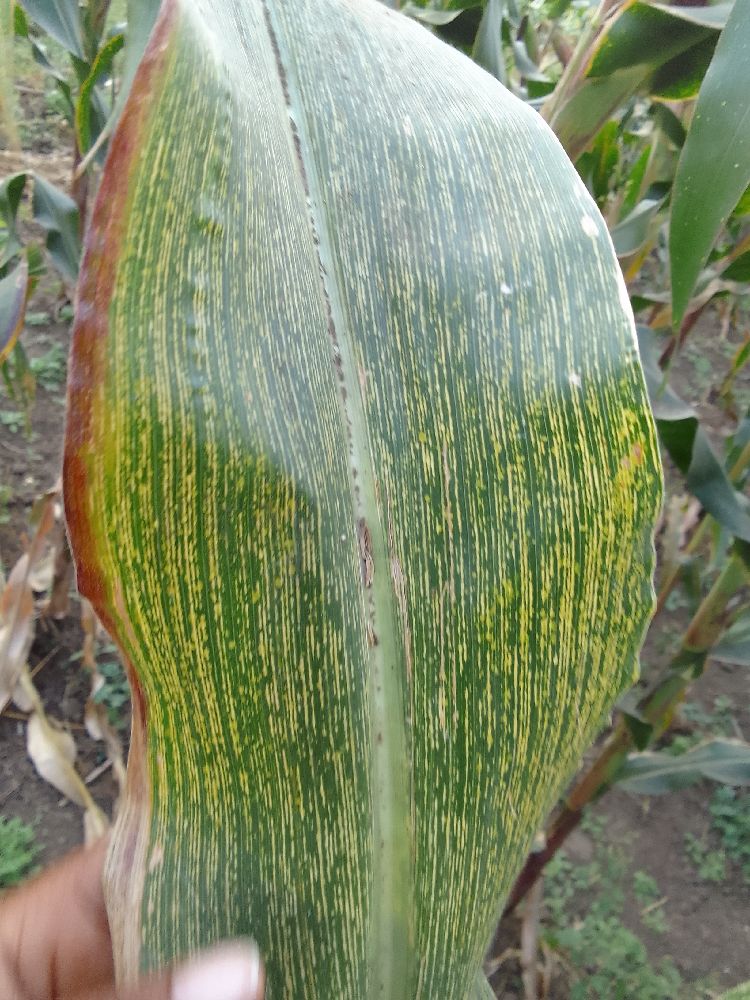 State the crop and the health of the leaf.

maize, healthy
